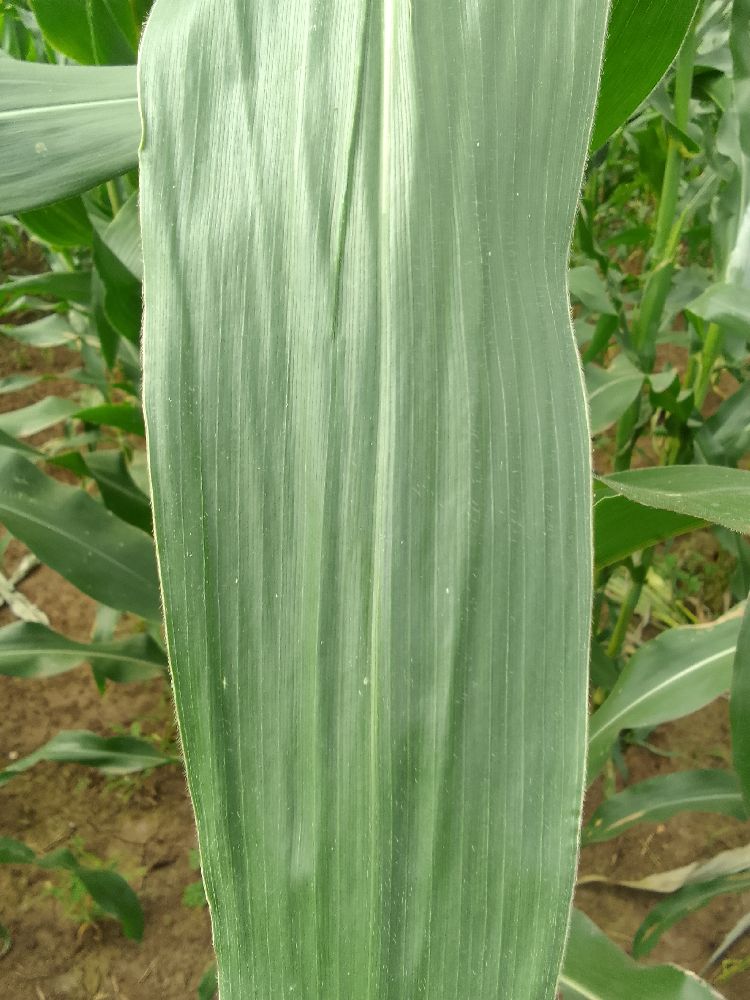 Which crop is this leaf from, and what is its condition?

maize, healthy
